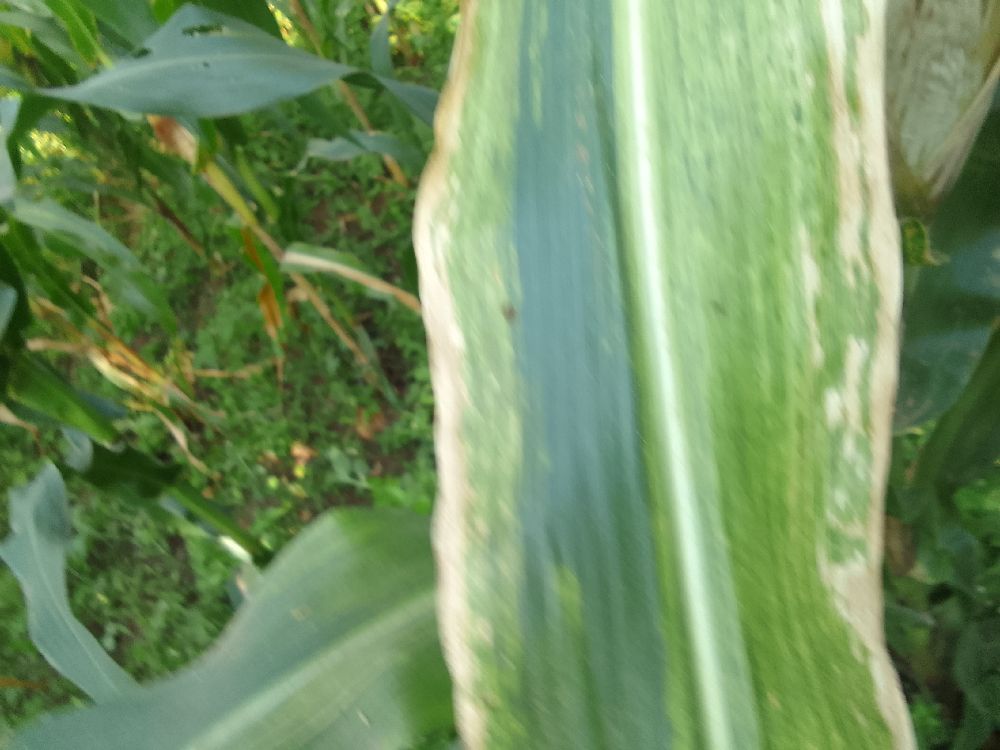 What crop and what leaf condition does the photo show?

maize, maize lethal necrosis
